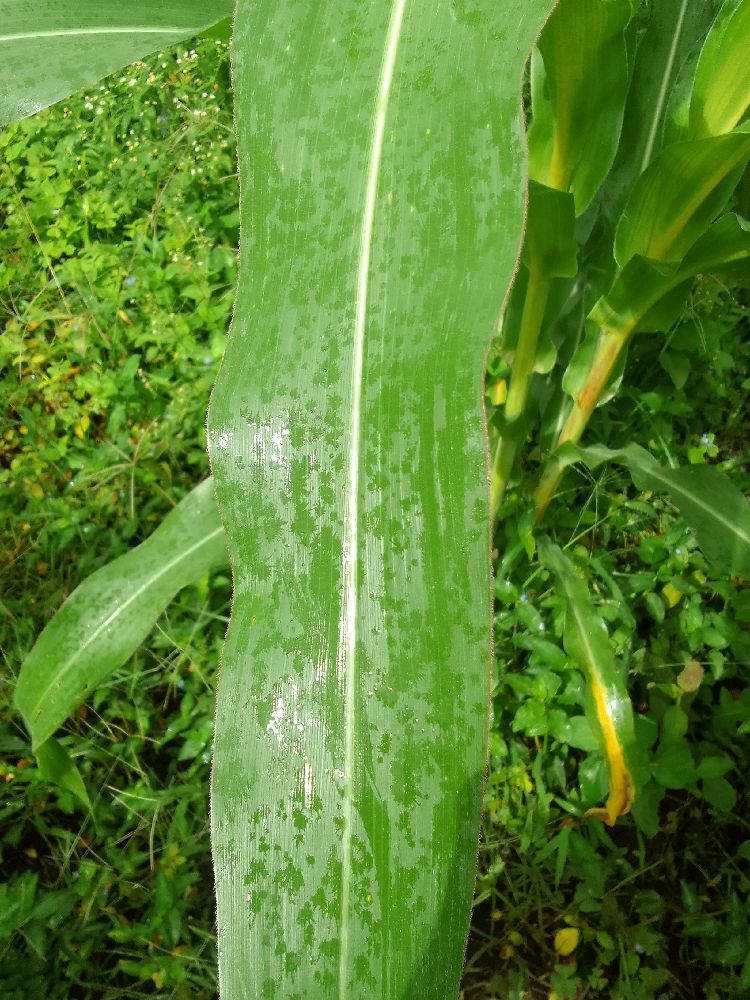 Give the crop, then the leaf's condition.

maize, healthy
